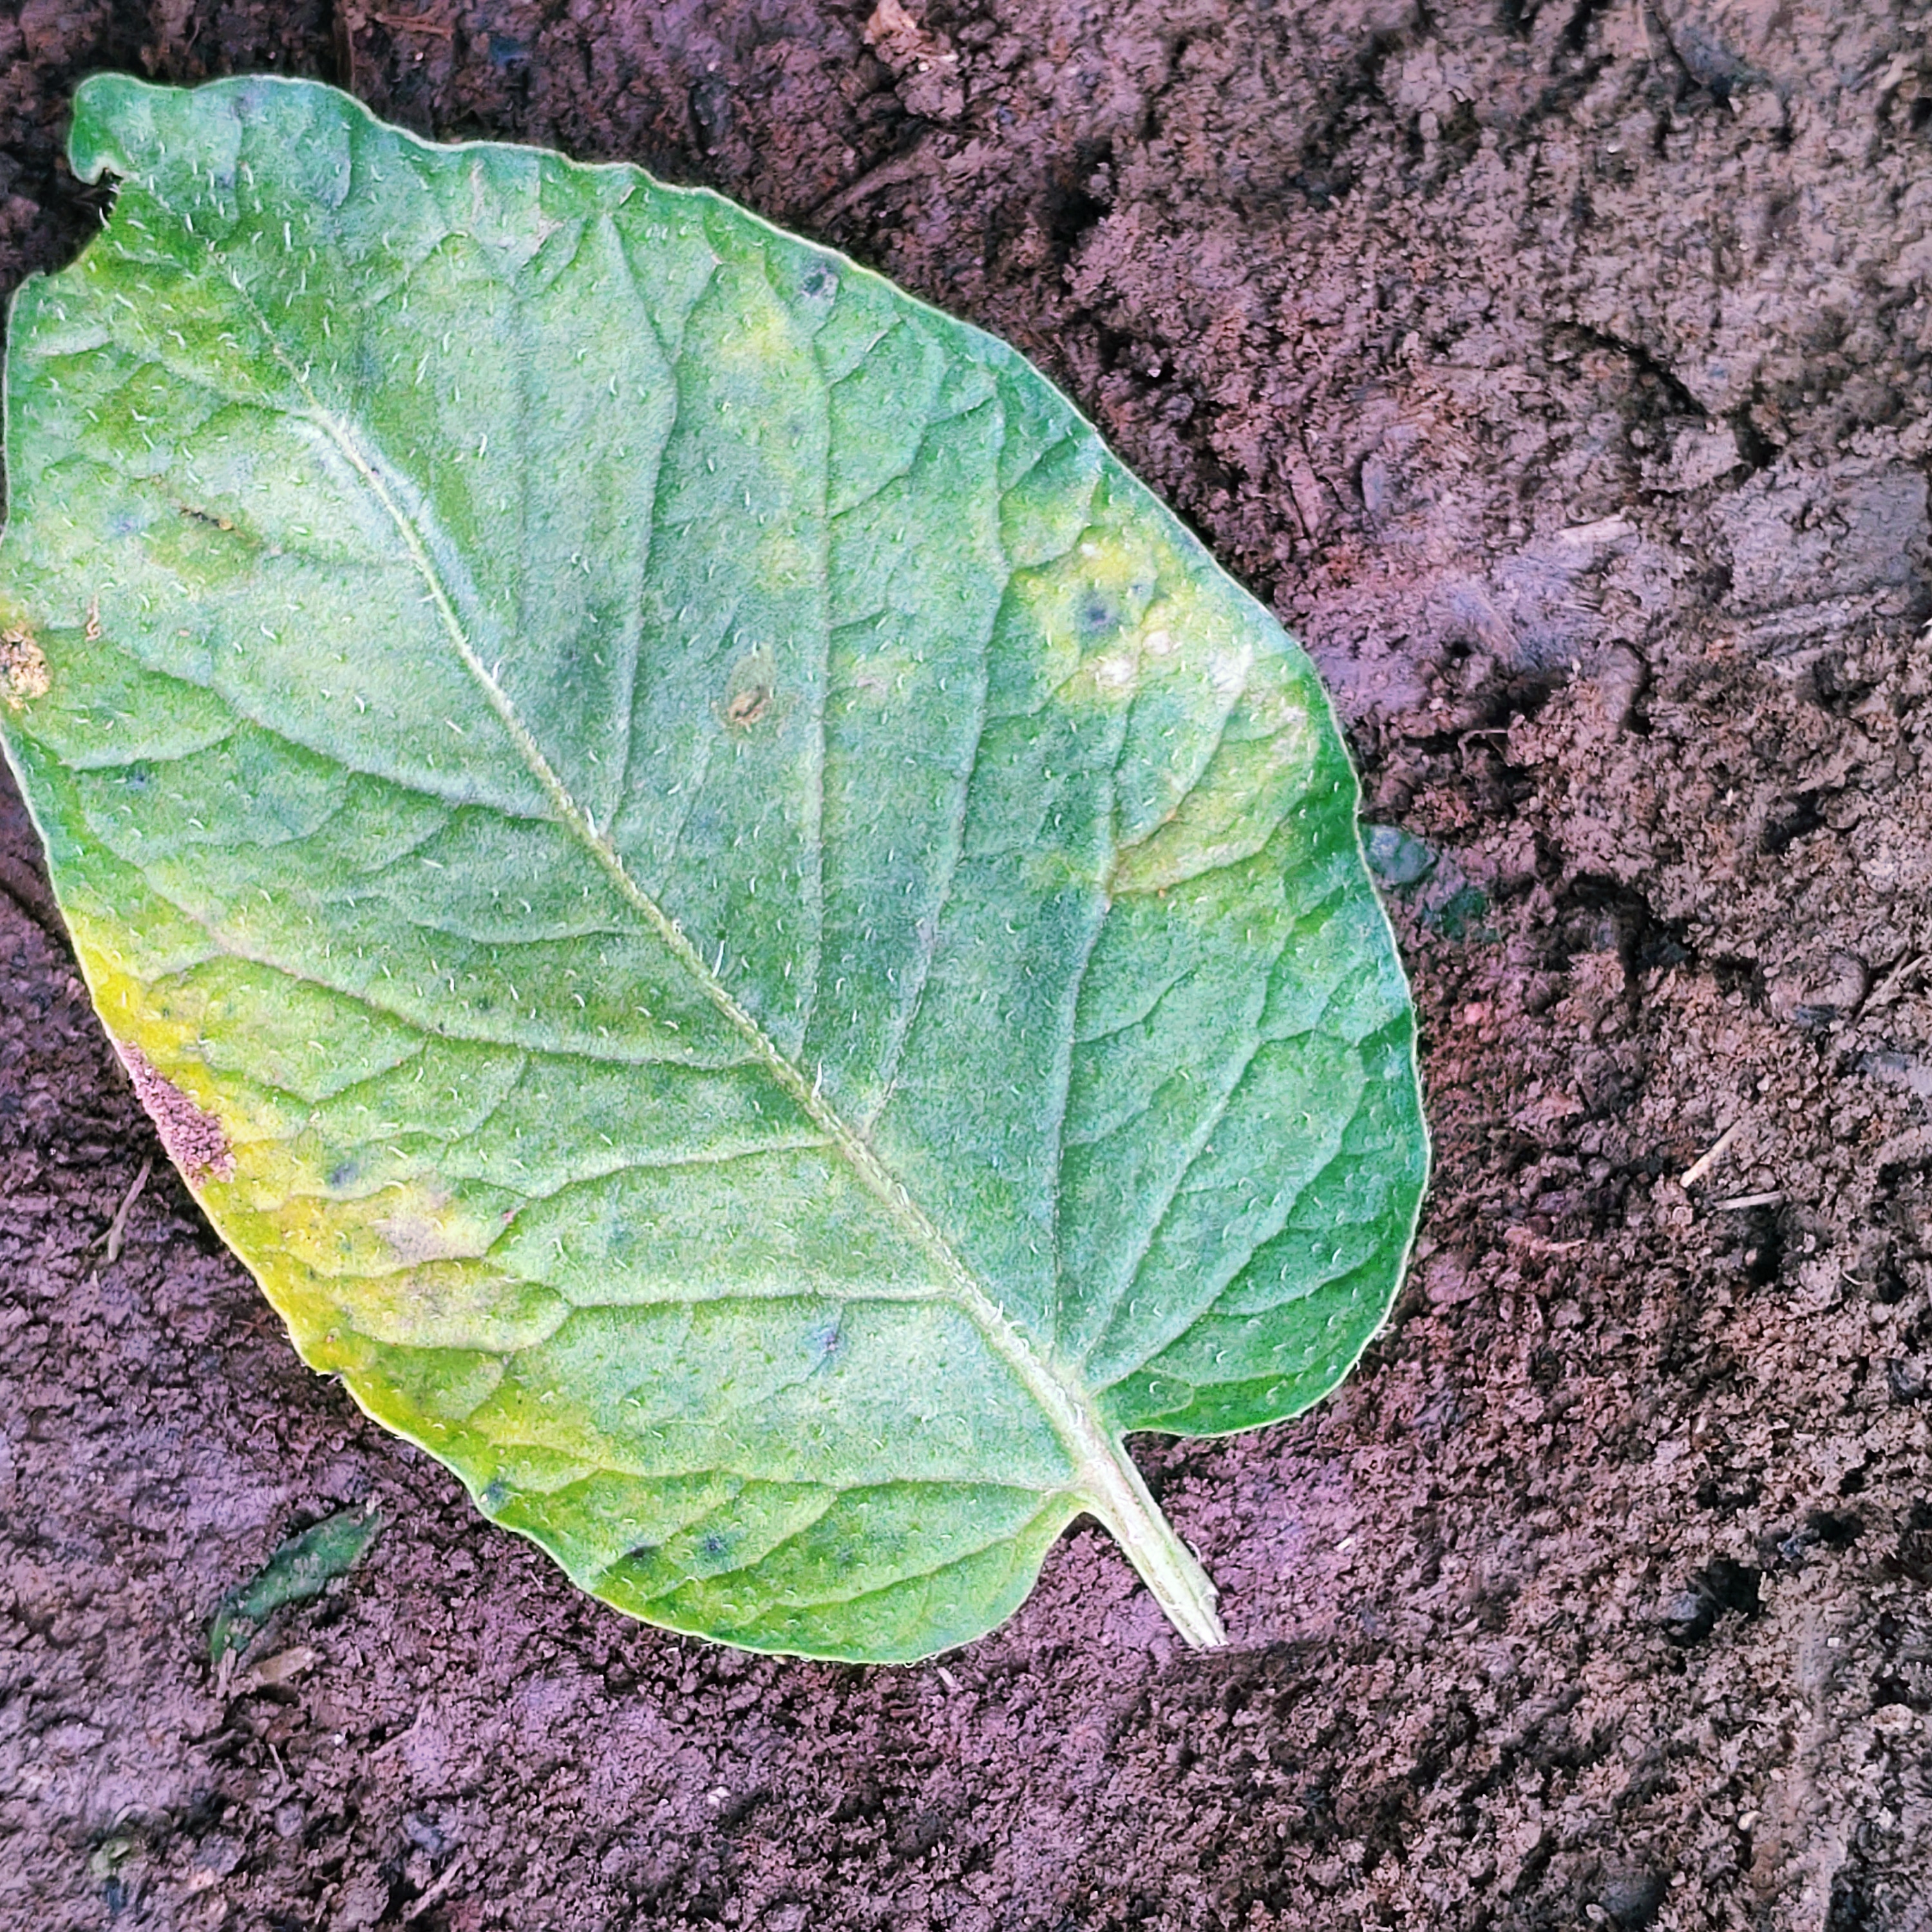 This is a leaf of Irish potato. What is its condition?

late blight
